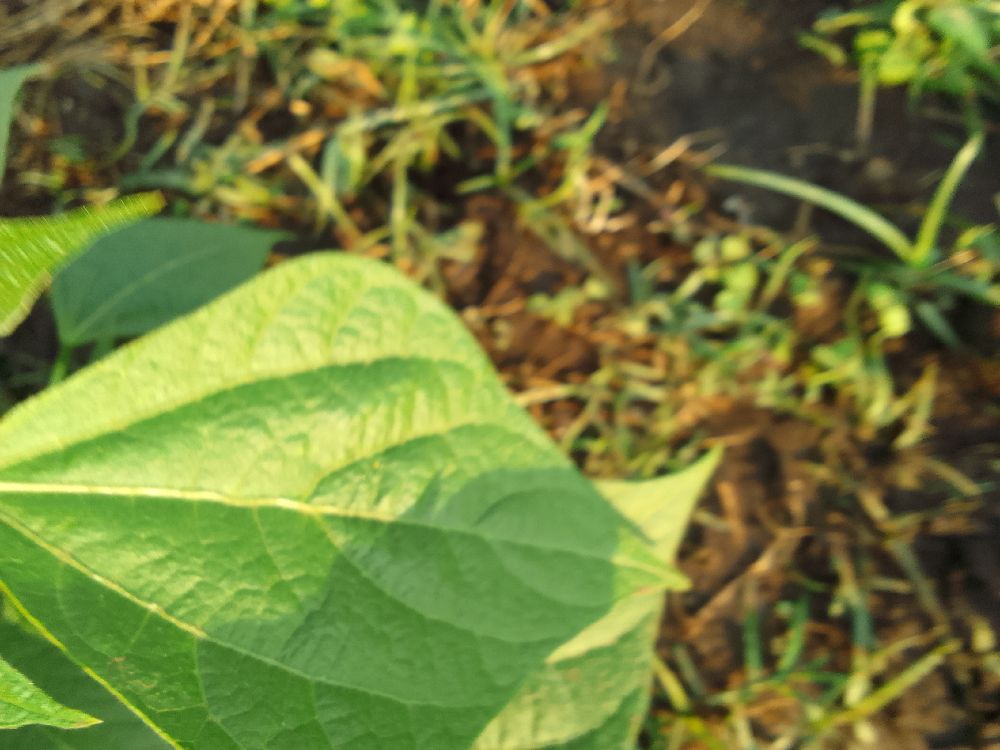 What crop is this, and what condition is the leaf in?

common bean, healthy
